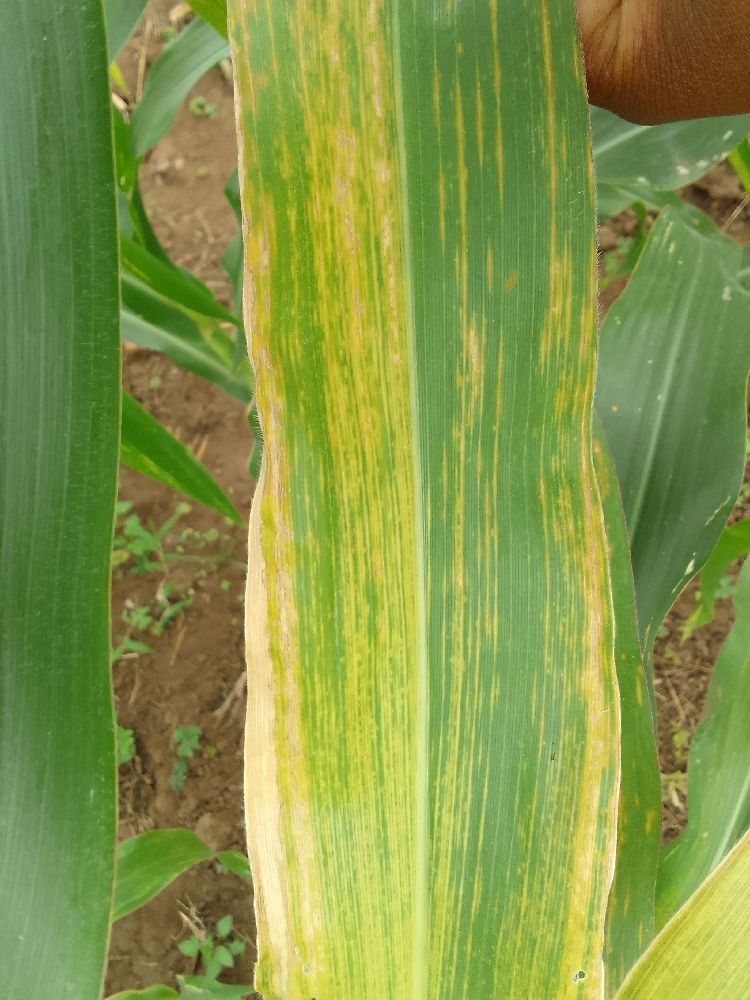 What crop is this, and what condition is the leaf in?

maize, maize lethal necrosis
